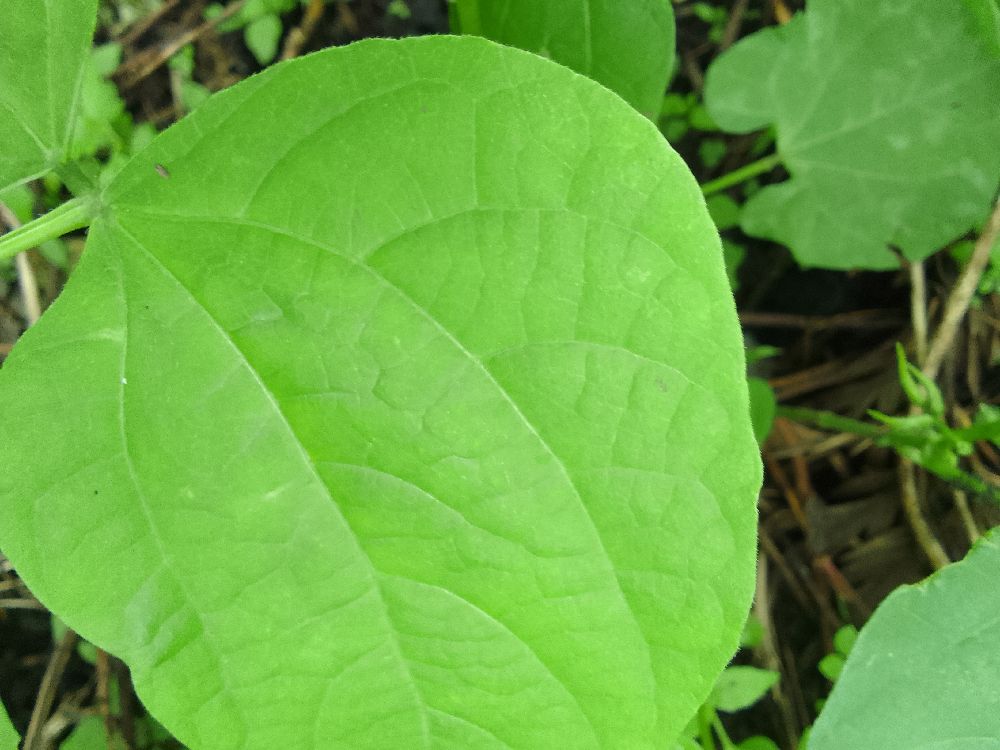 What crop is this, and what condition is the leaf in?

common bean, healthy
